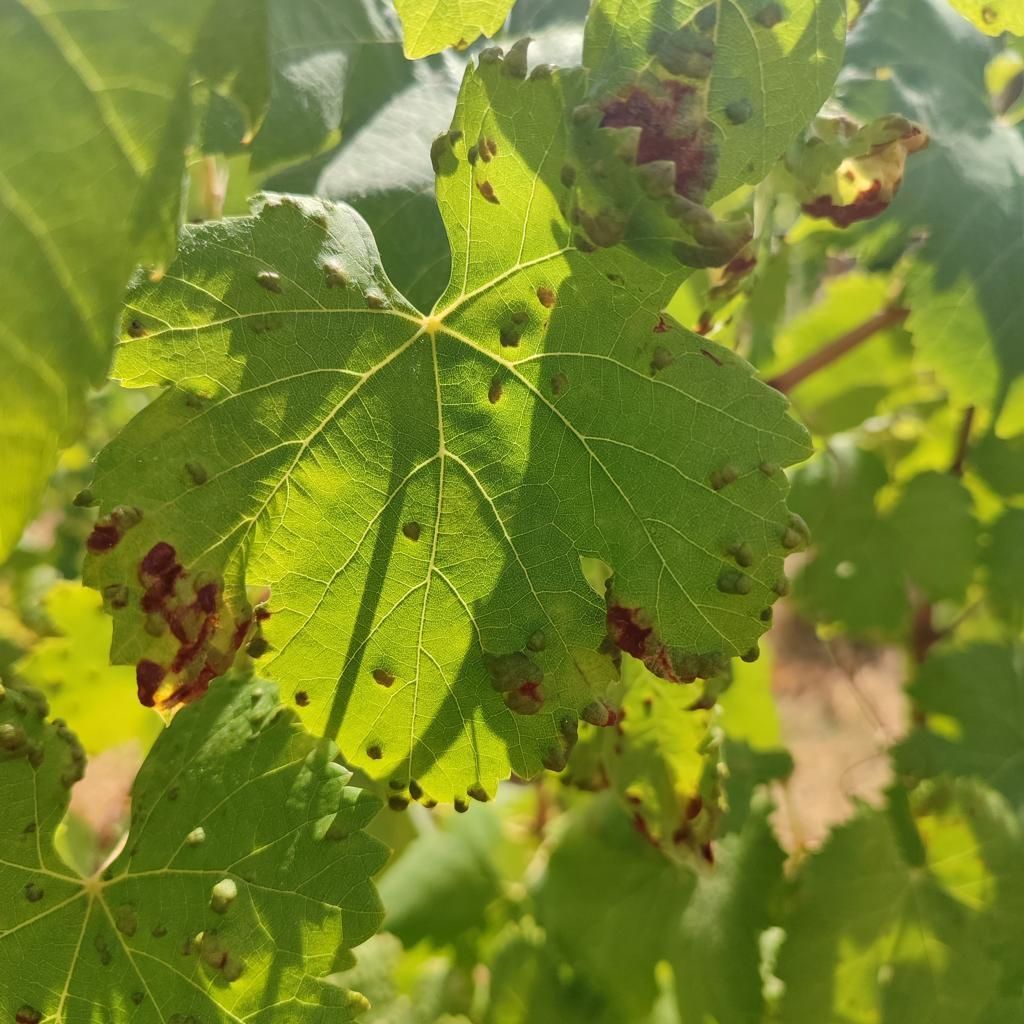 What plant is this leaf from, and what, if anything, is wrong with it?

grapevine, erineum mite
